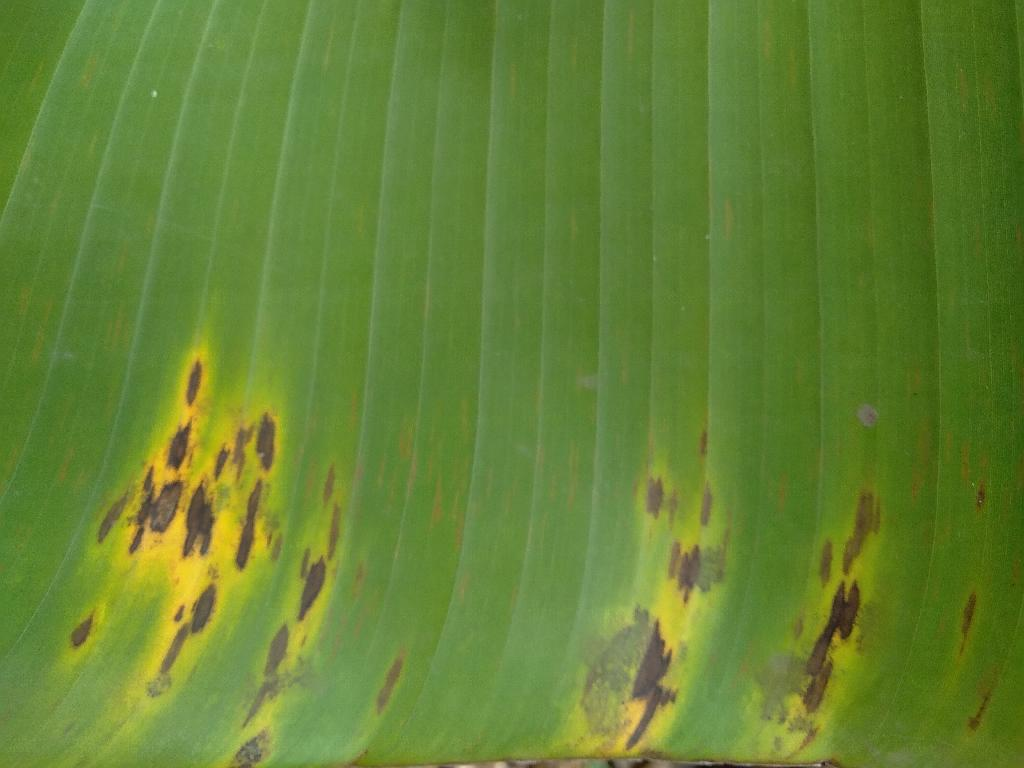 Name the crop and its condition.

banana, black sigatoka
